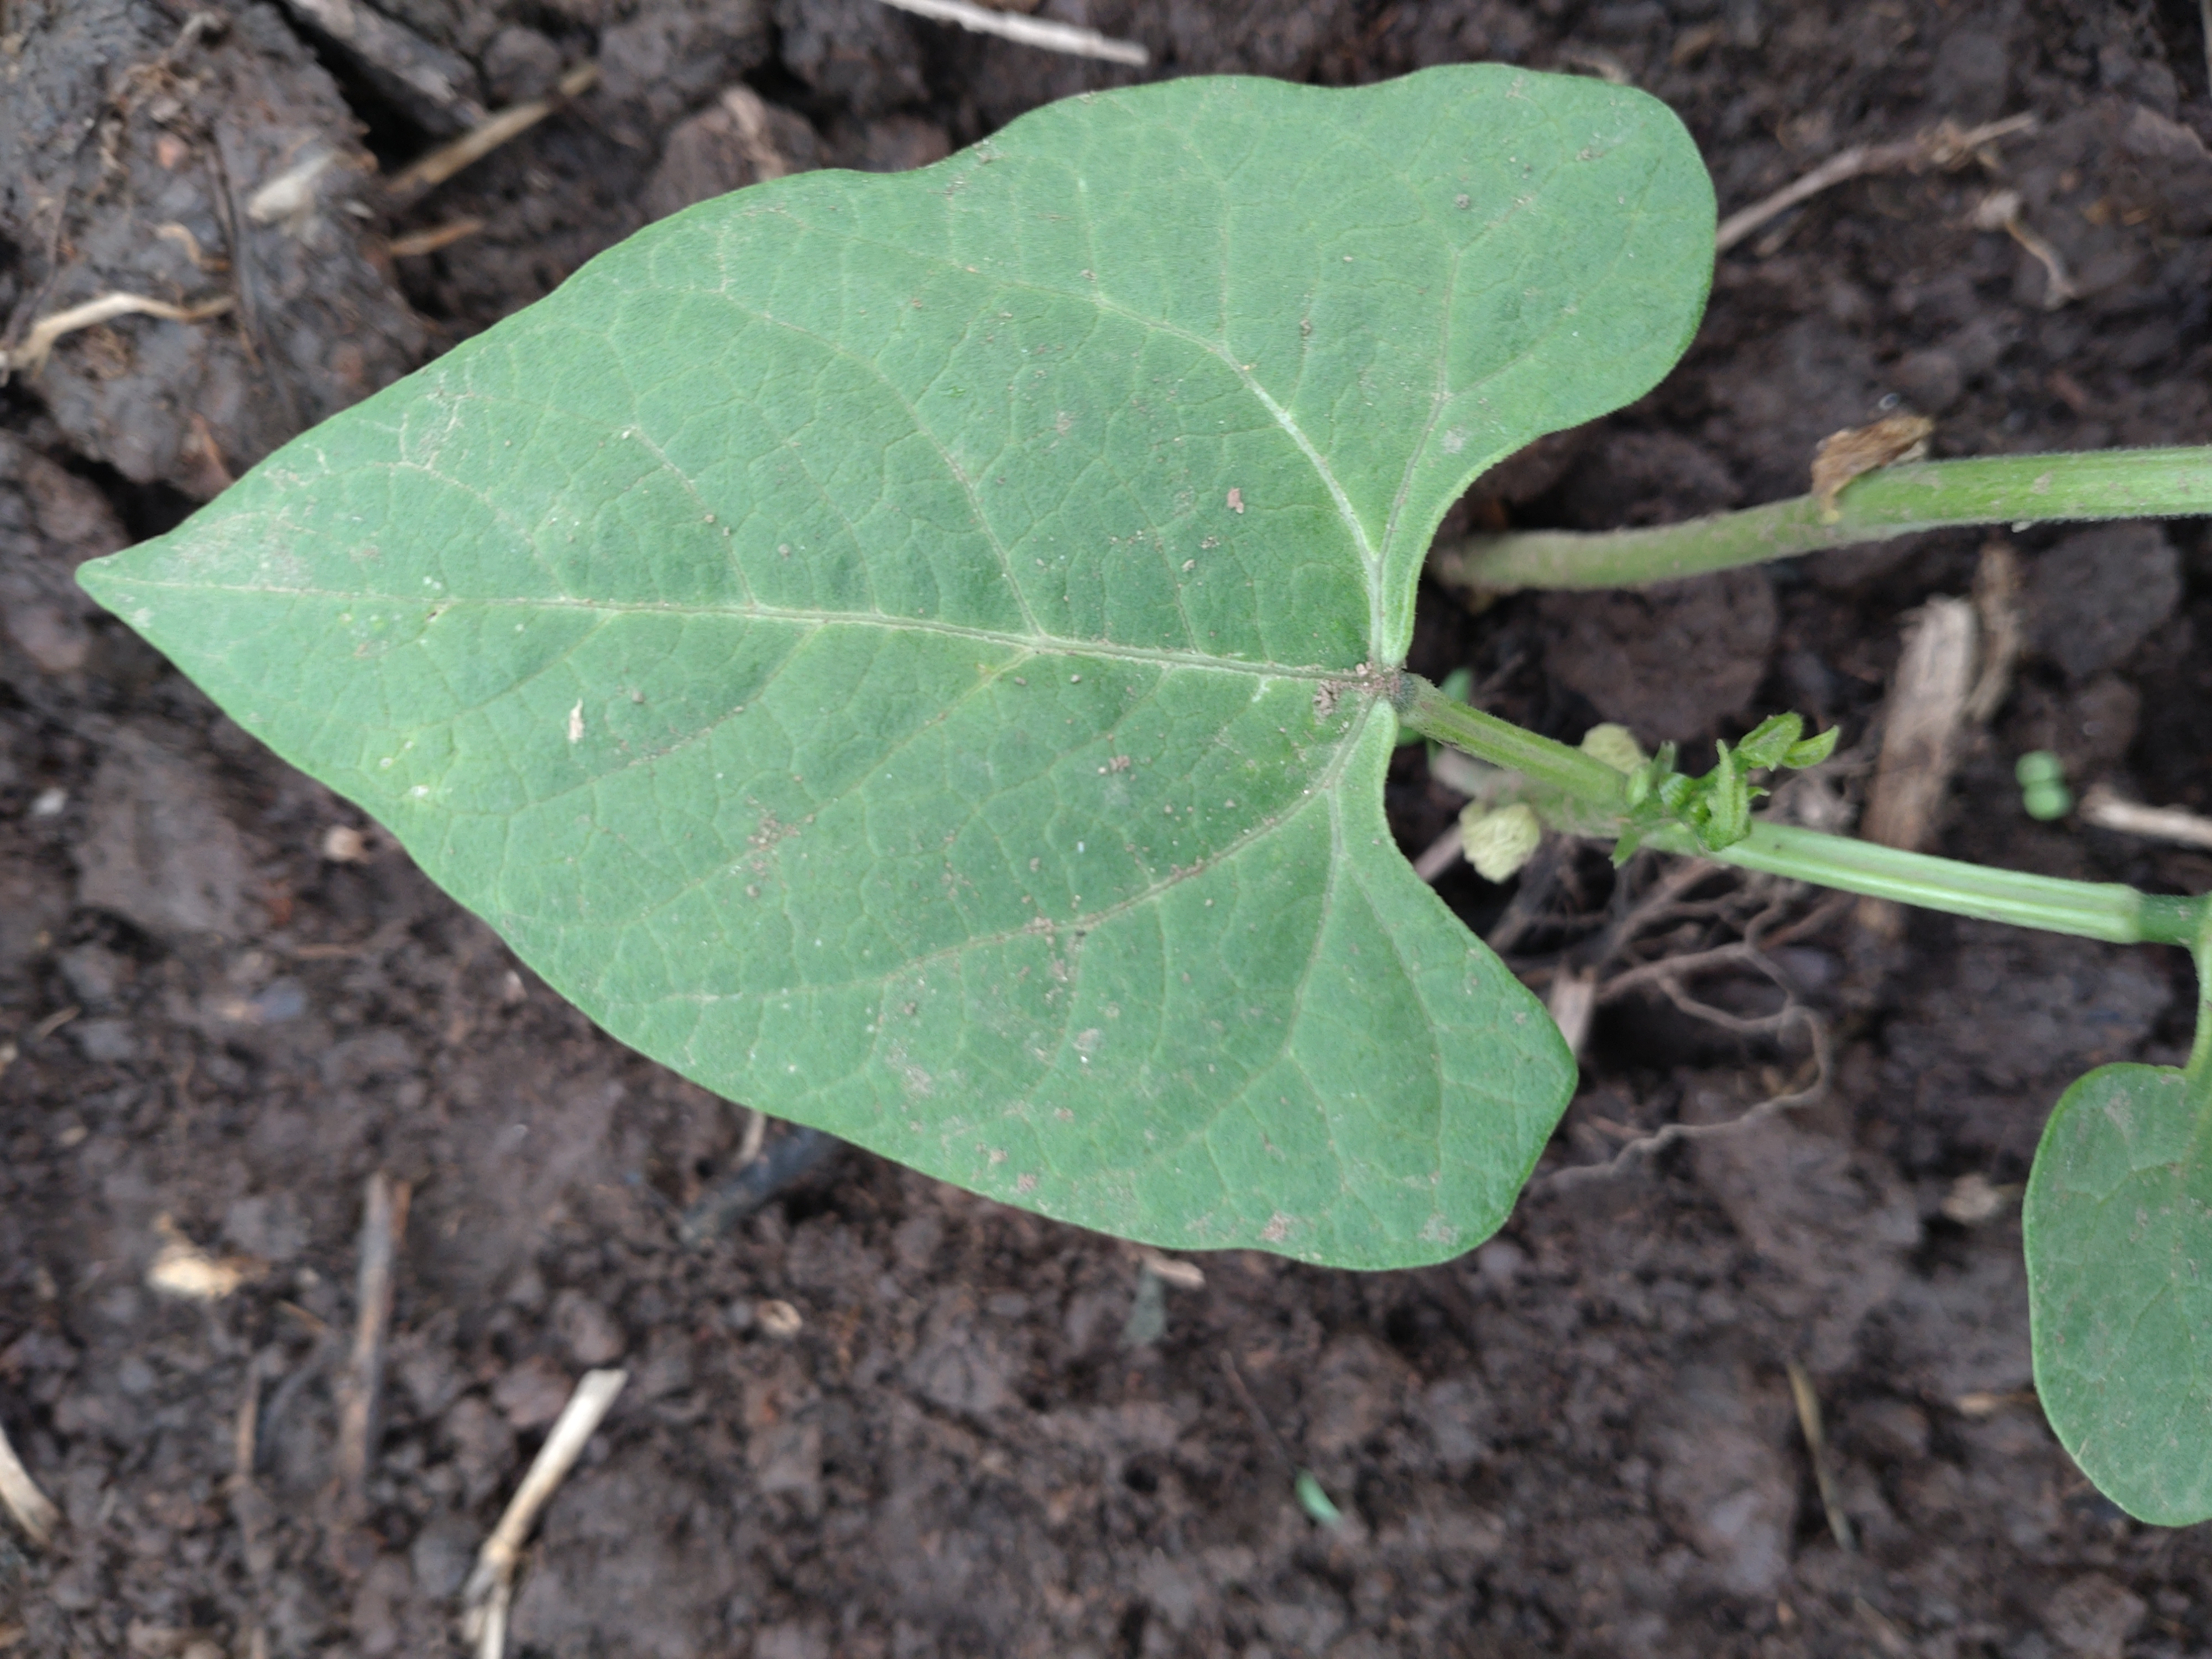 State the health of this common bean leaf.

healthy
